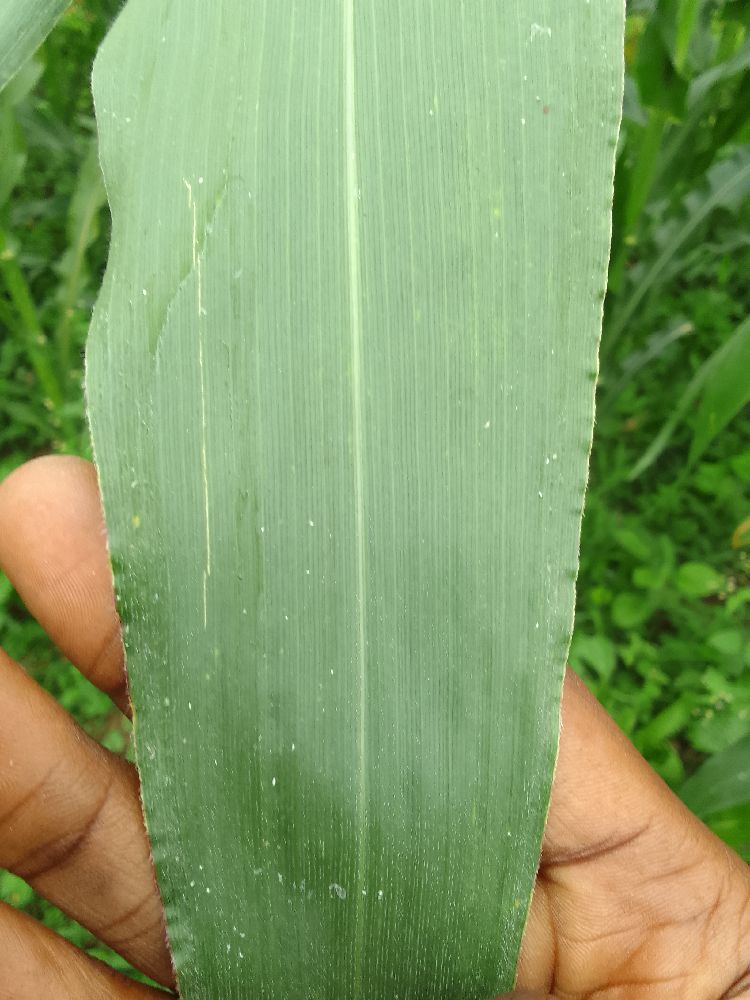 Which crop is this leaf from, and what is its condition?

maize, healthy
